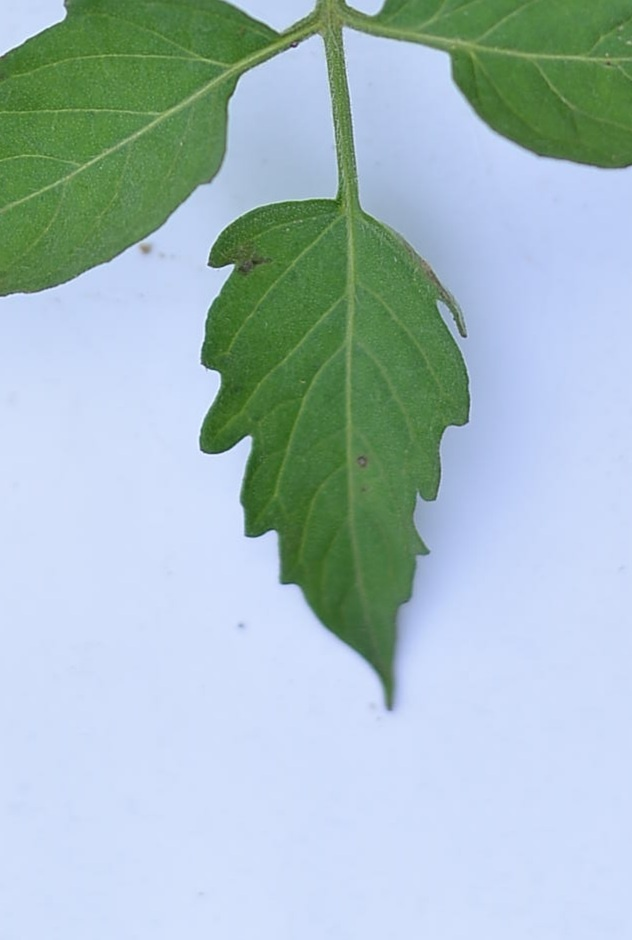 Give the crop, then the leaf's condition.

tomato, healthy
